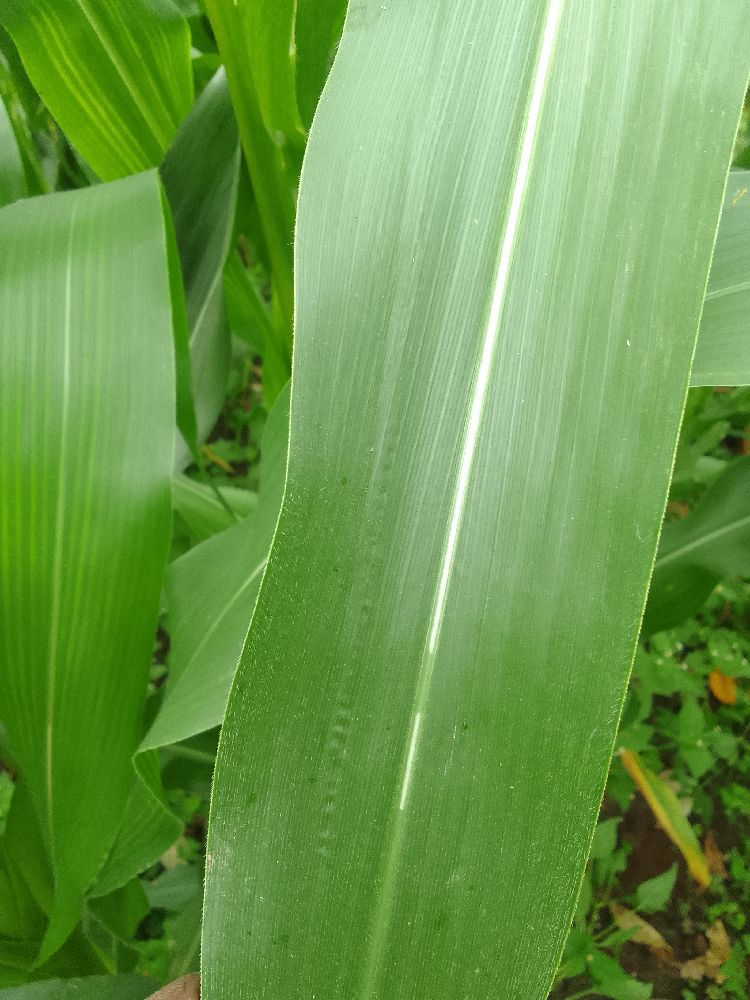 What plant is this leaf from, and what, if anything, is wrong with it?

maize, healthy
